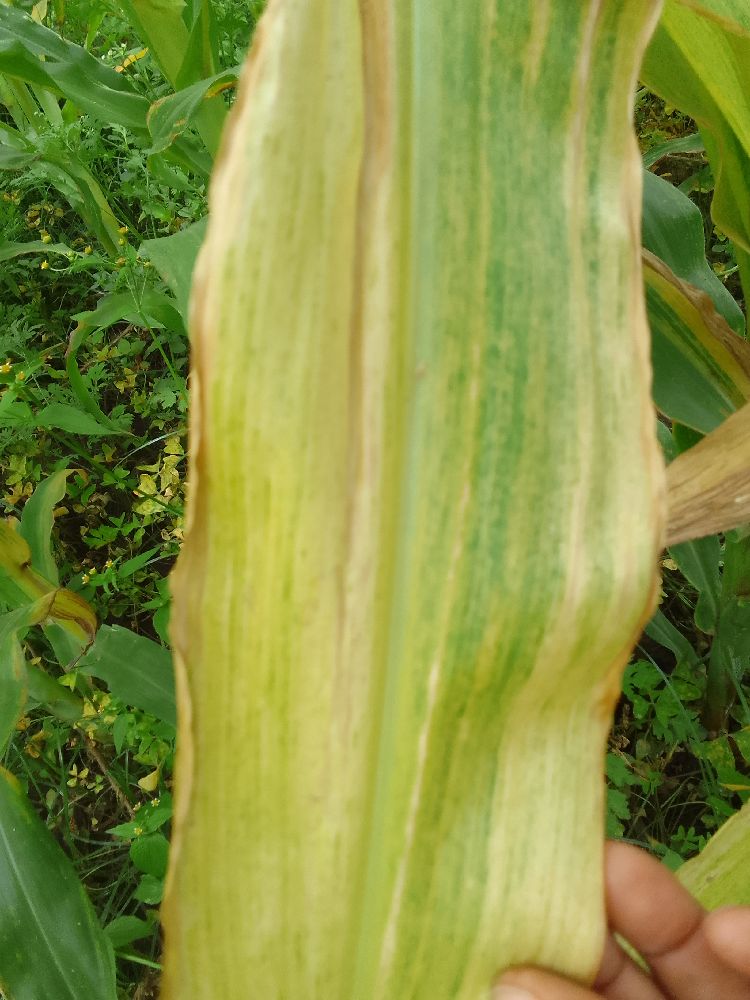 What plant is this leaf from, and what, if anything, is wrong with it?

maize, maize lethal necrosis
